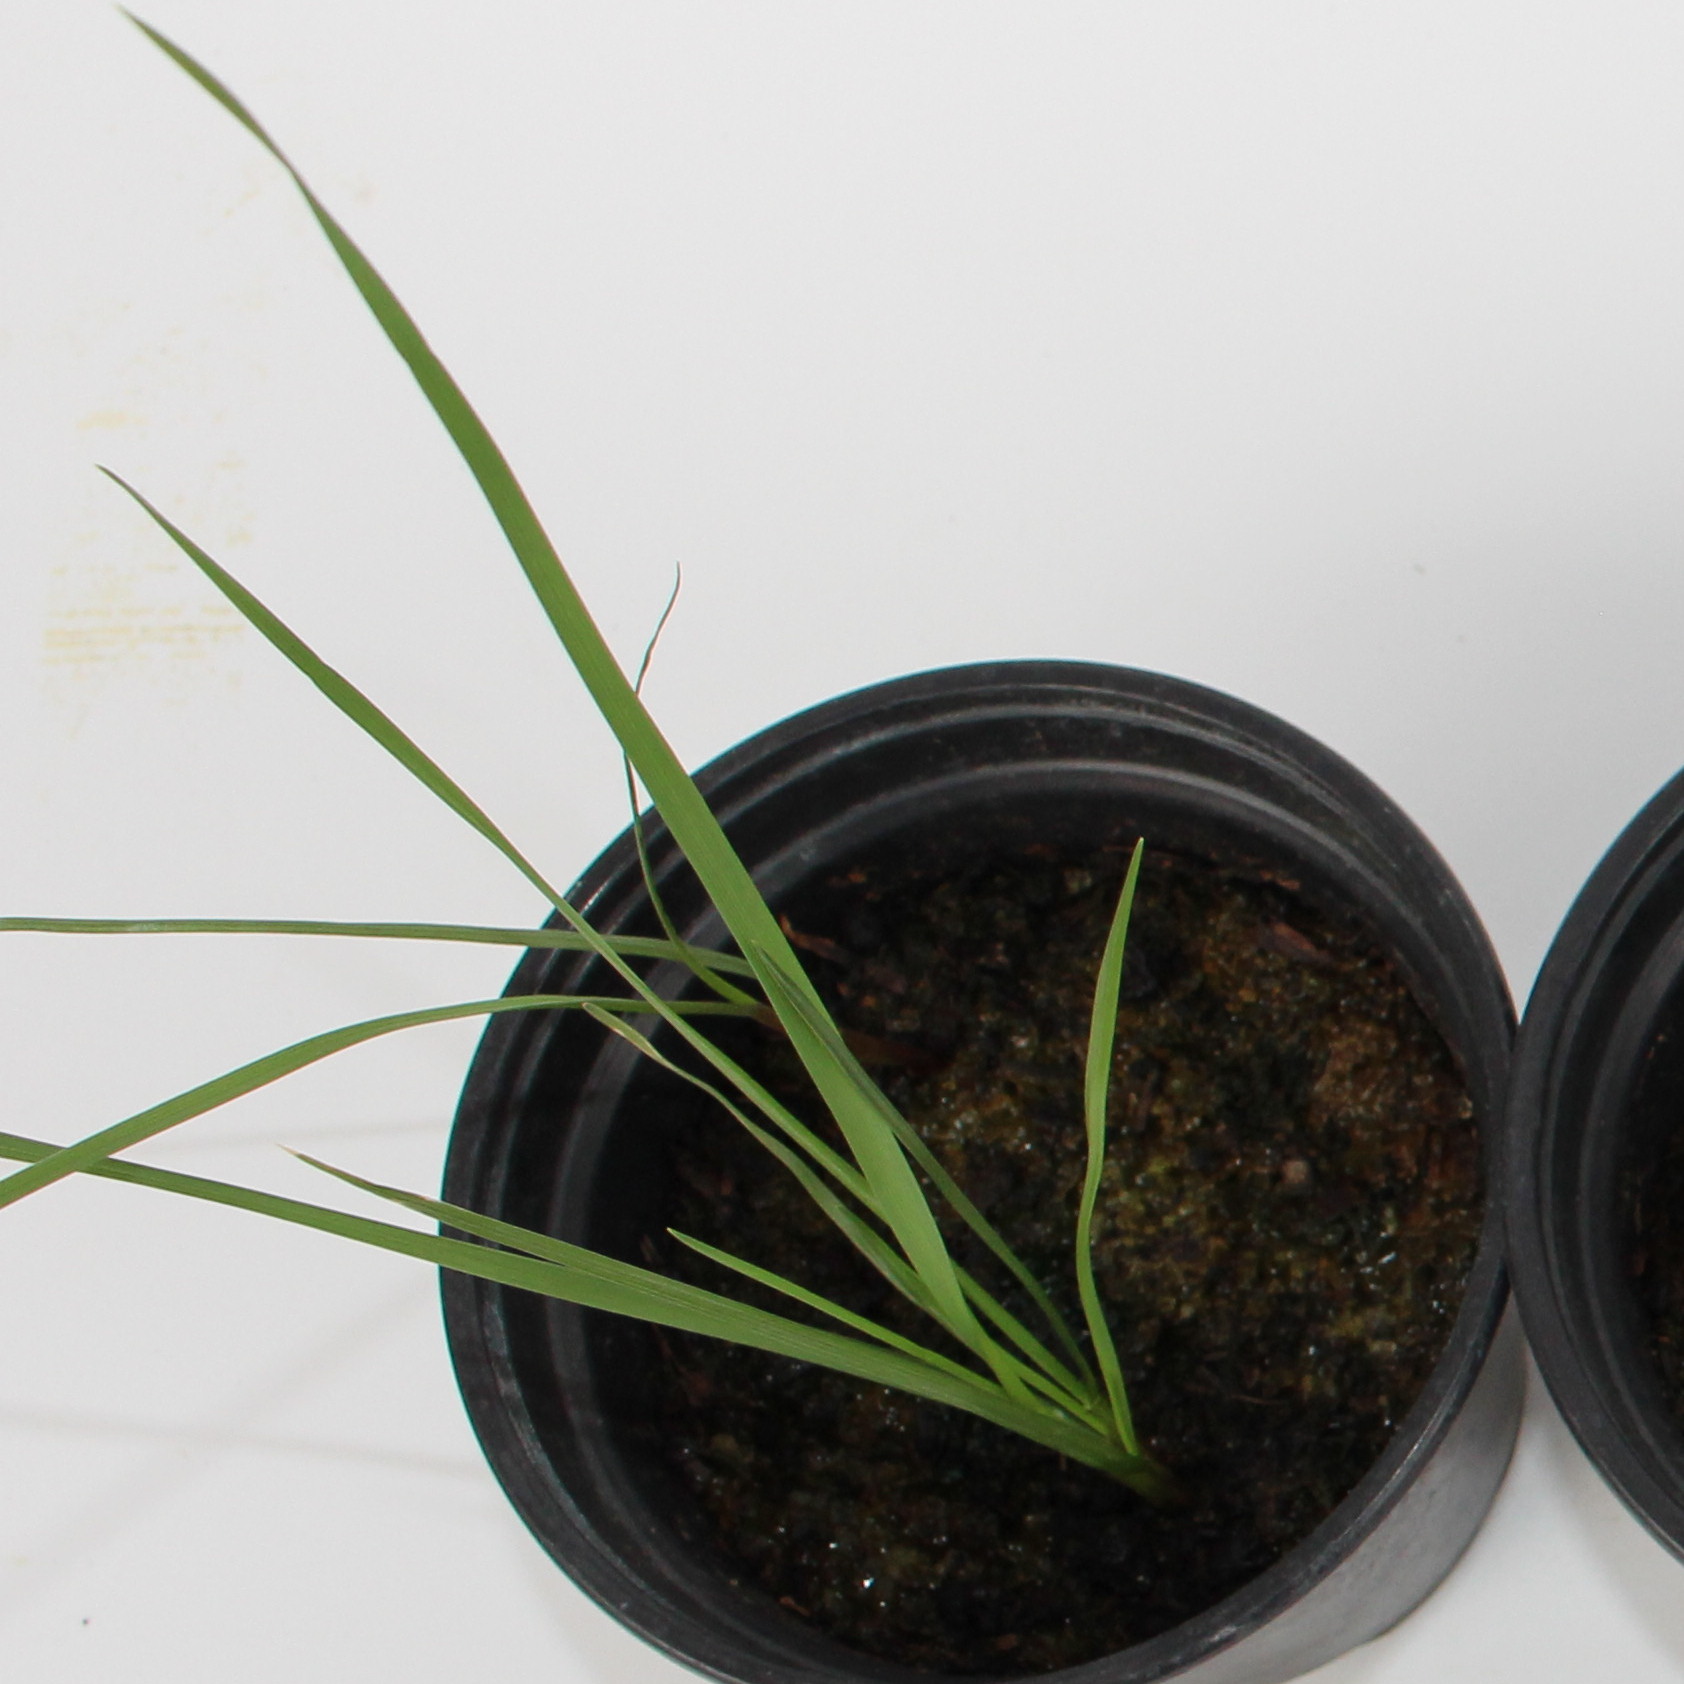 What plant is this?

Lolium multiflorum
